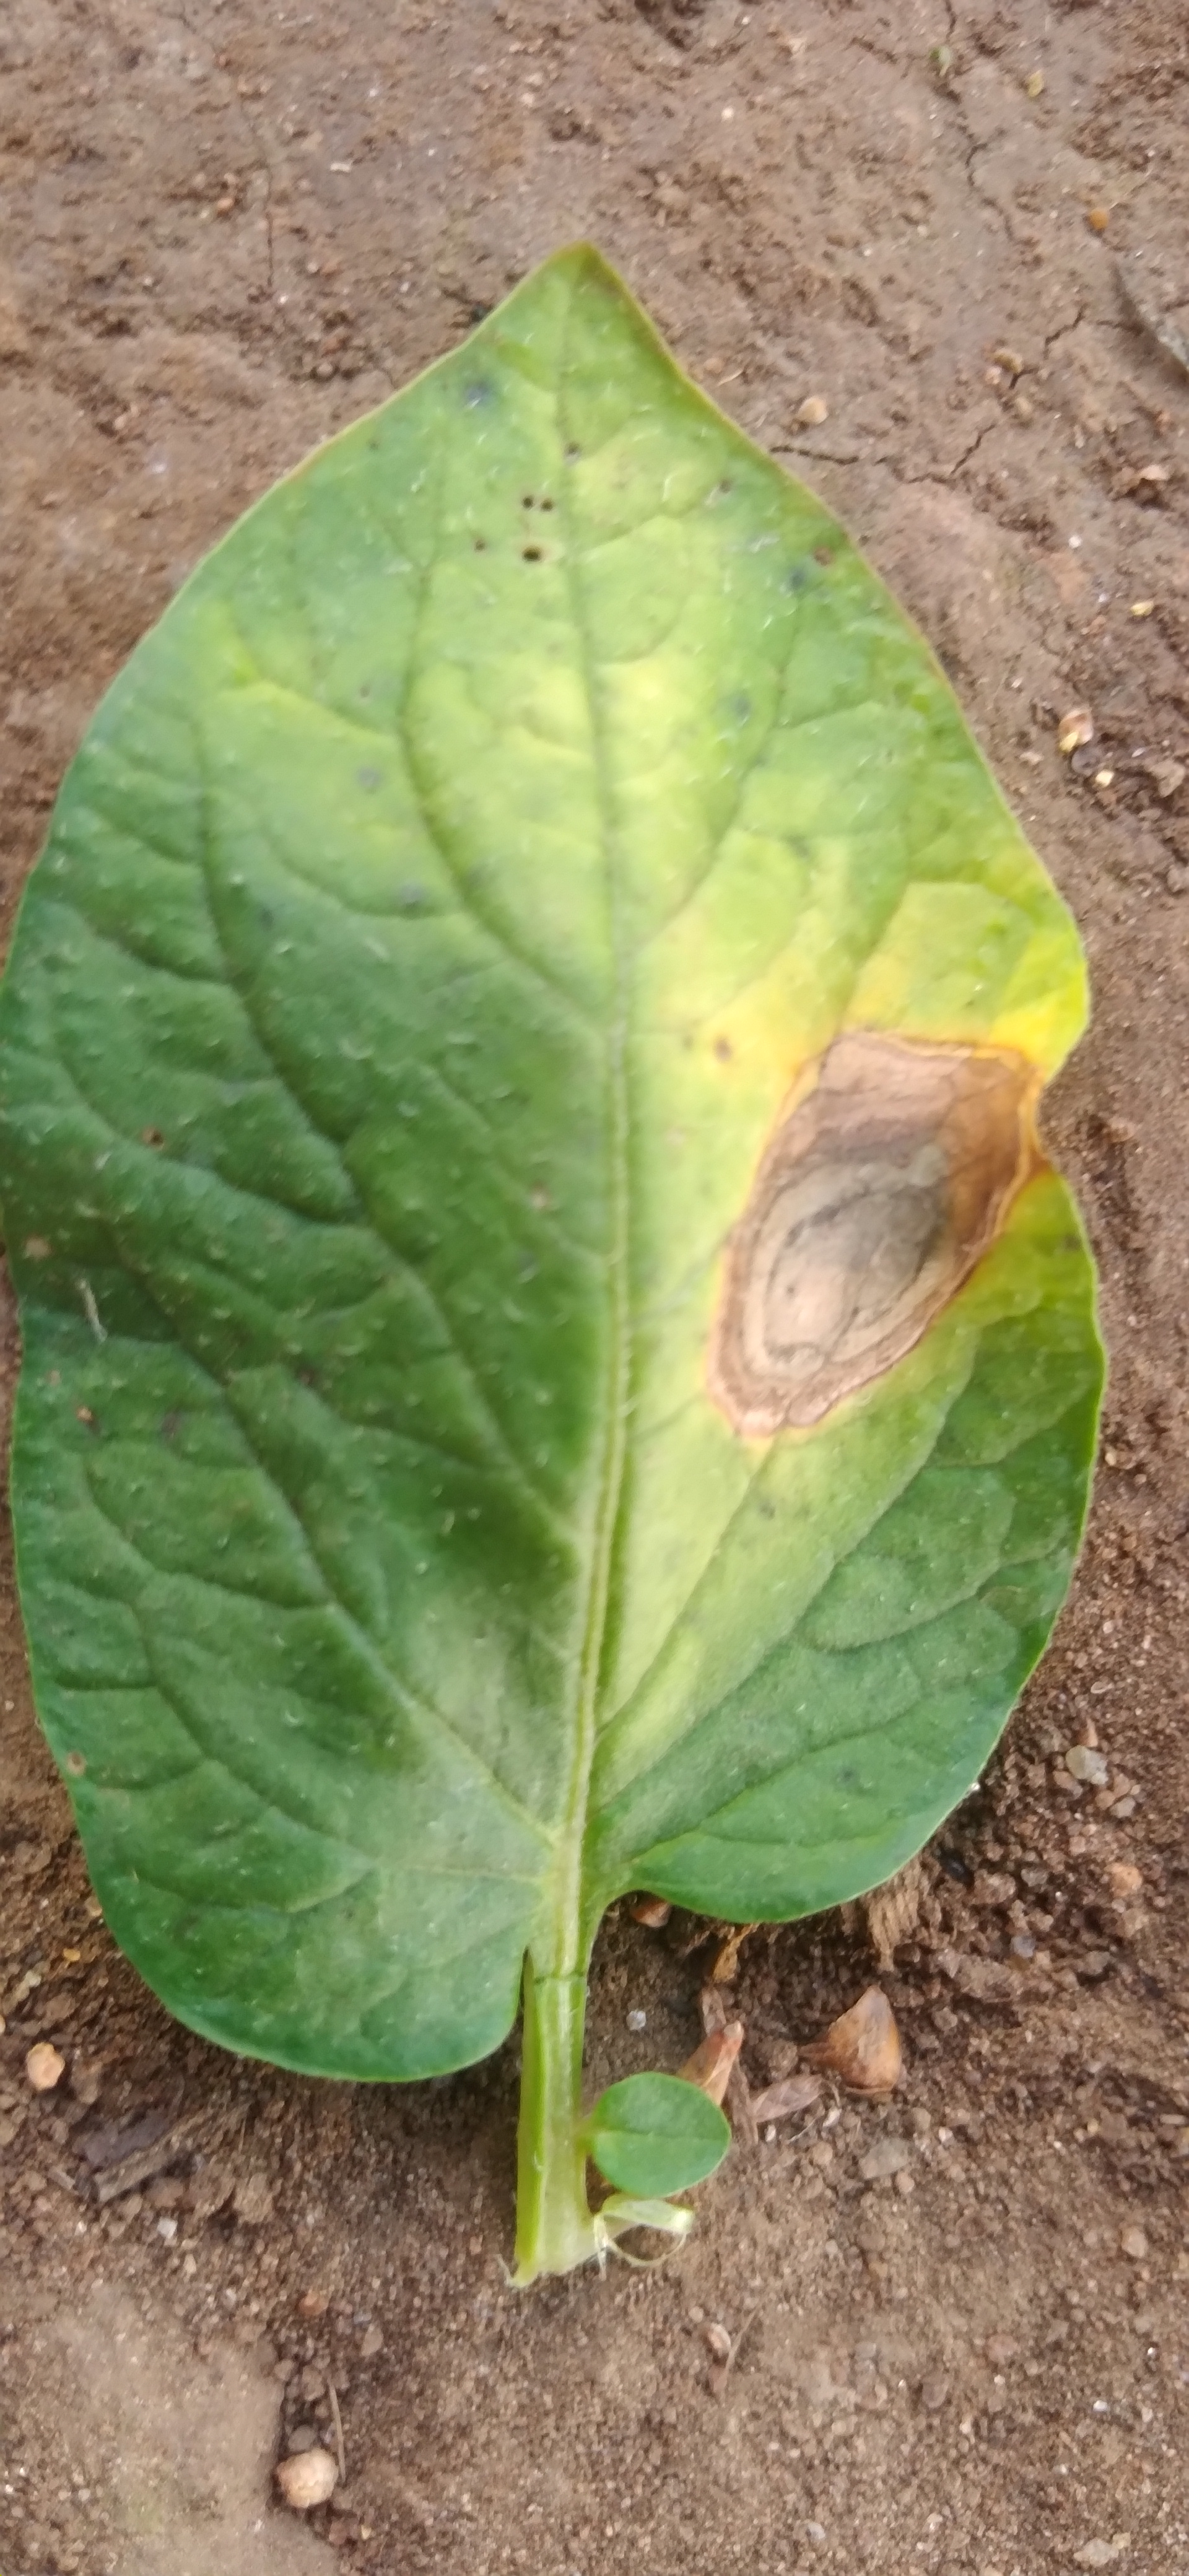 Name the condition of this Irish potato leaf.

early blight
